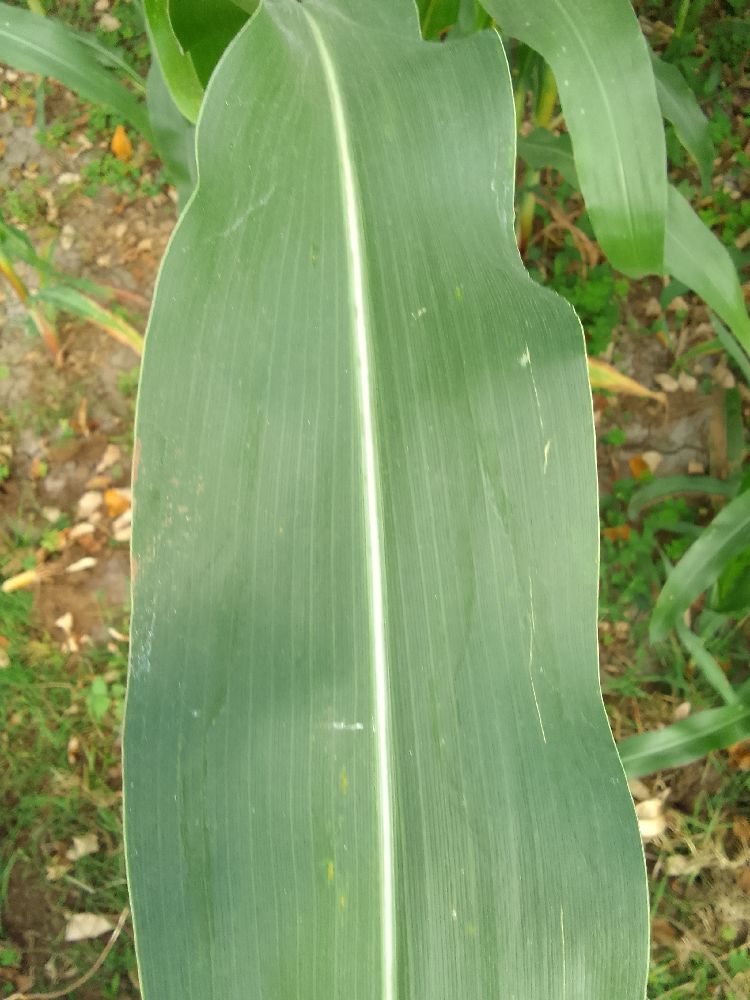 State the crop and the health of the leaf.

maize, healthy
